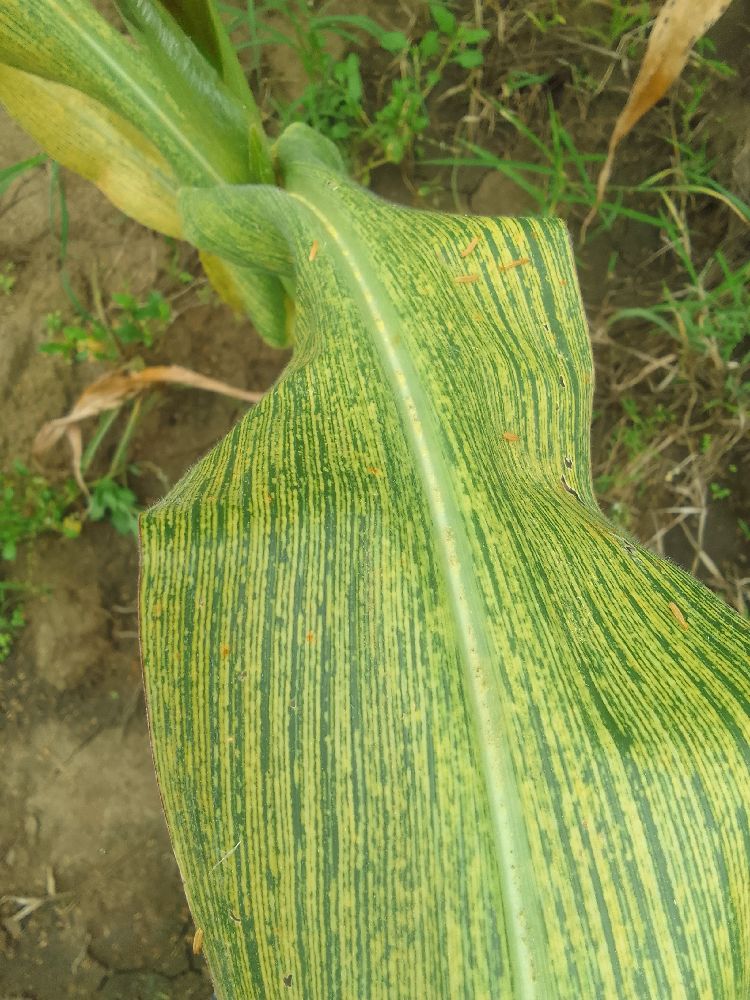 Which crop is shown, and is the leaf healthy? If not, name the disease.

maize, maize streak virus
